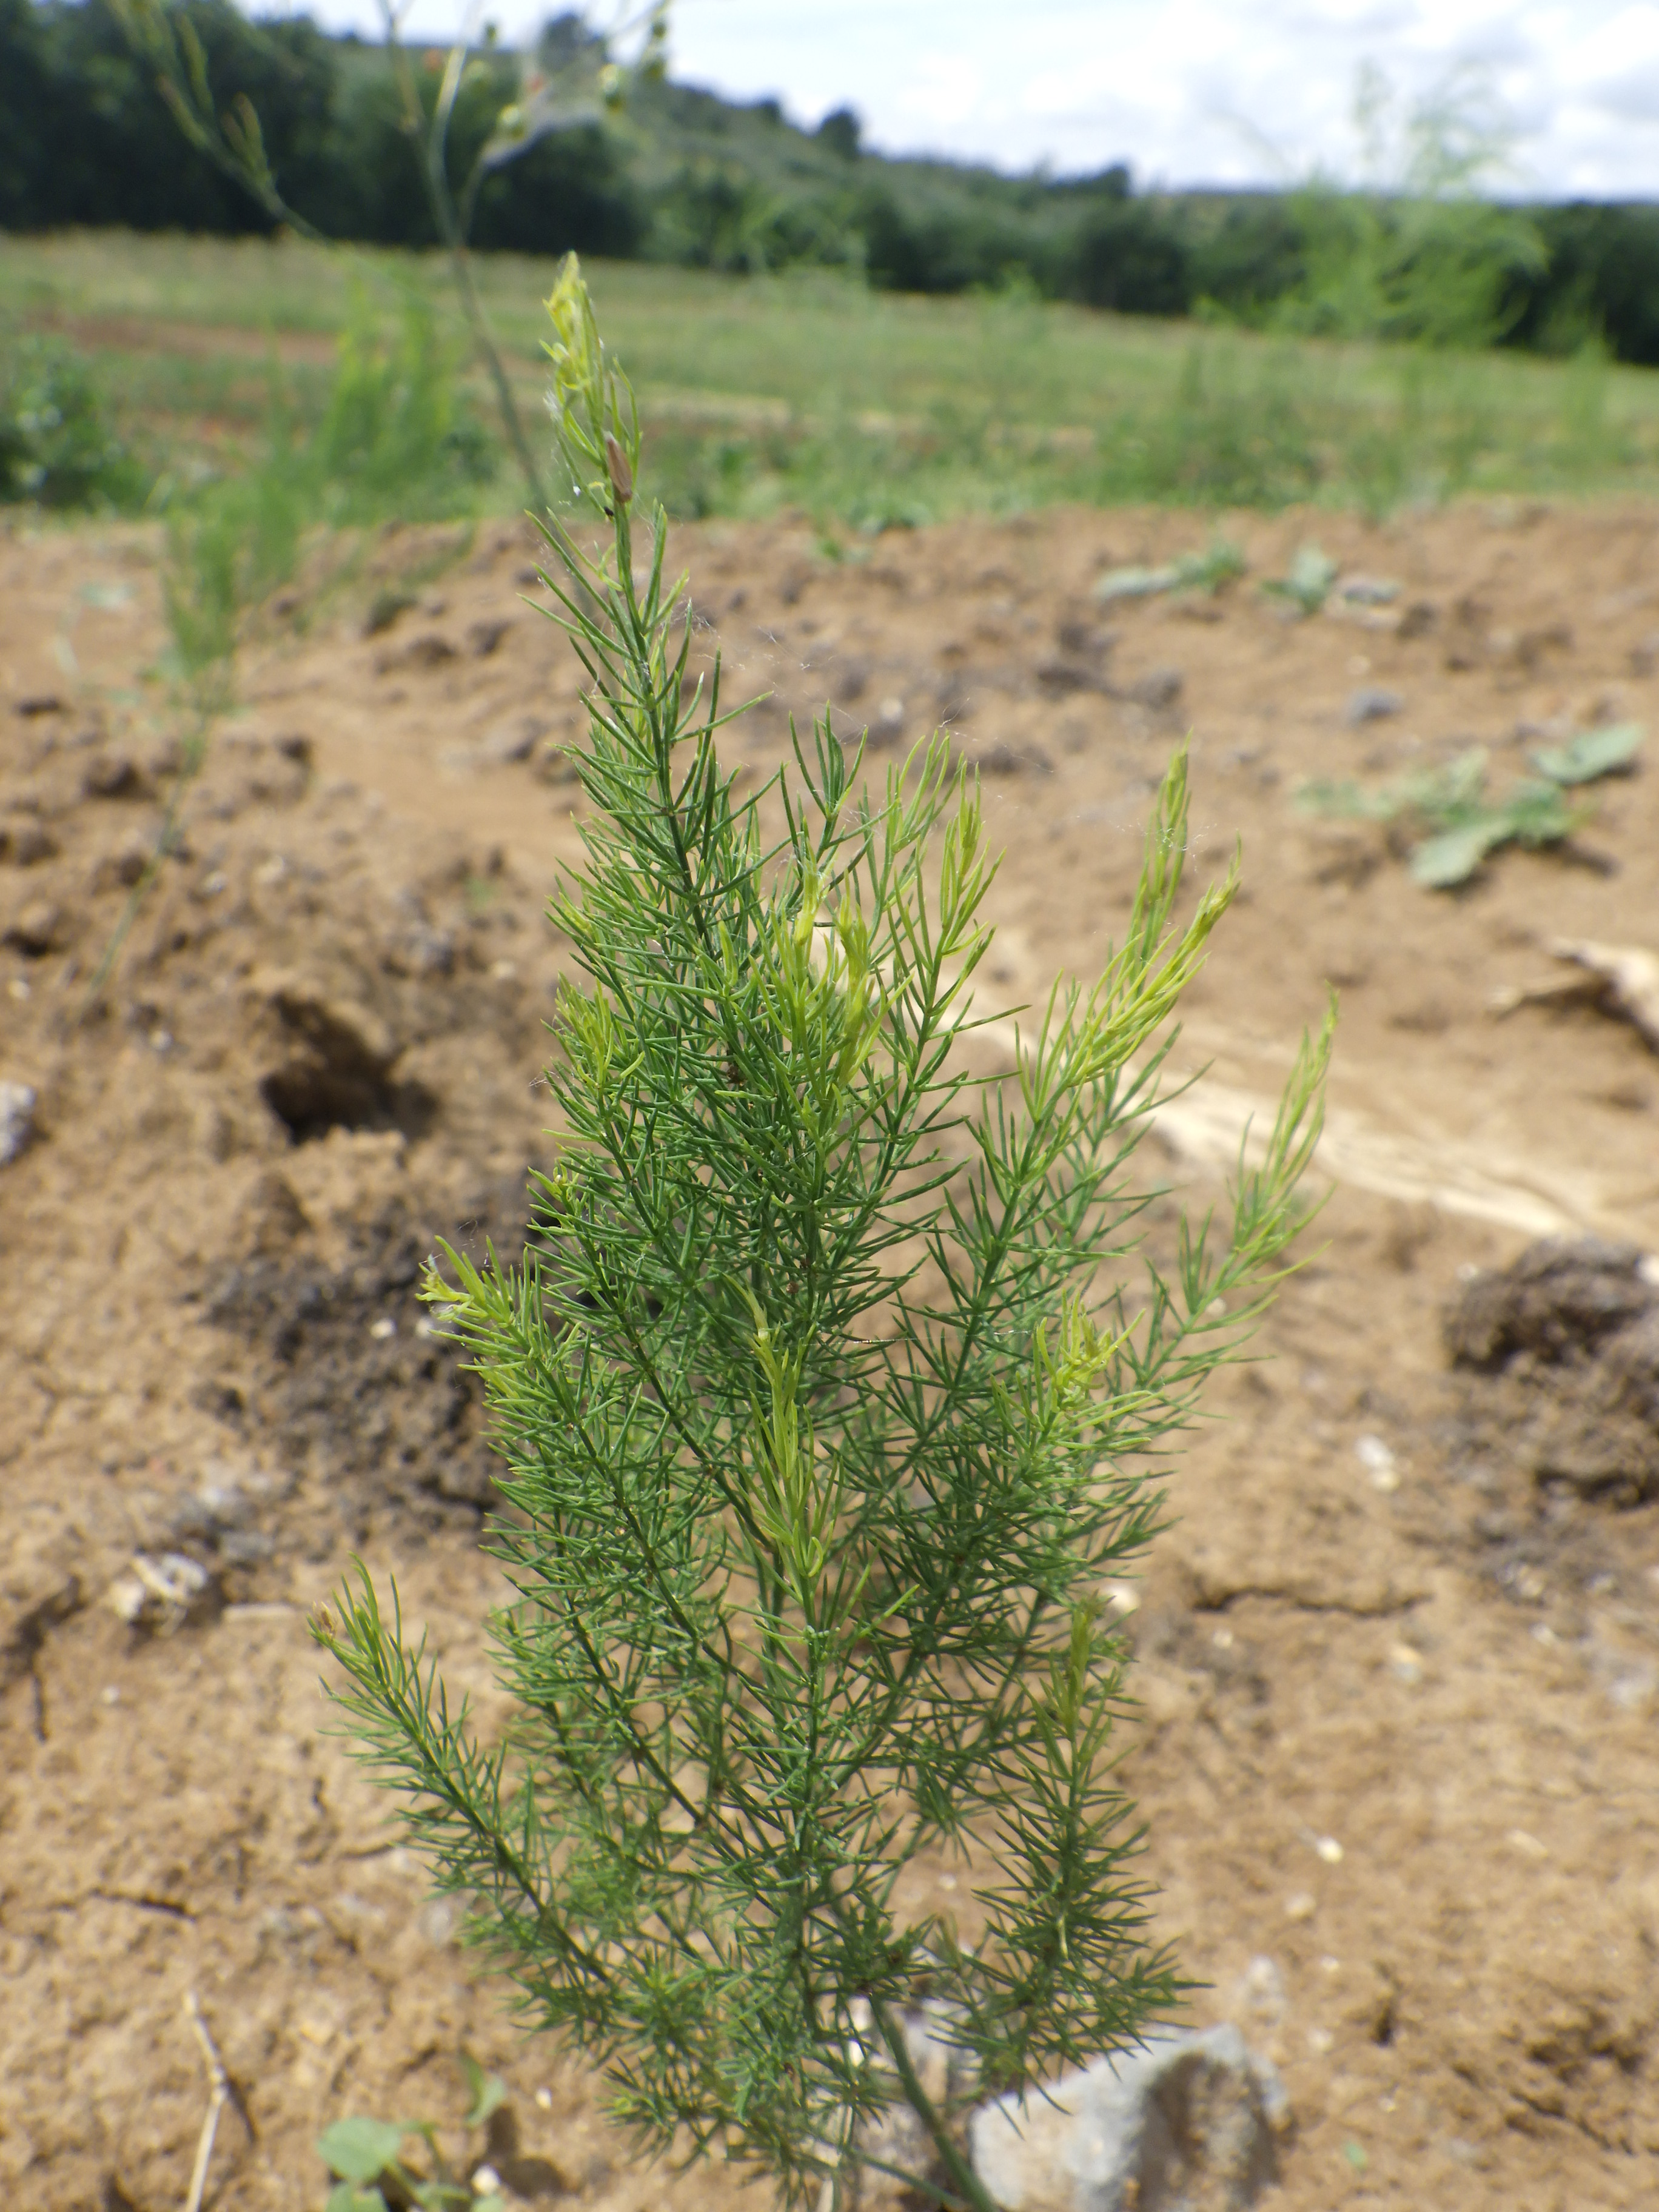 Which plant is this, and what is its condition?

asparagus, healthy
